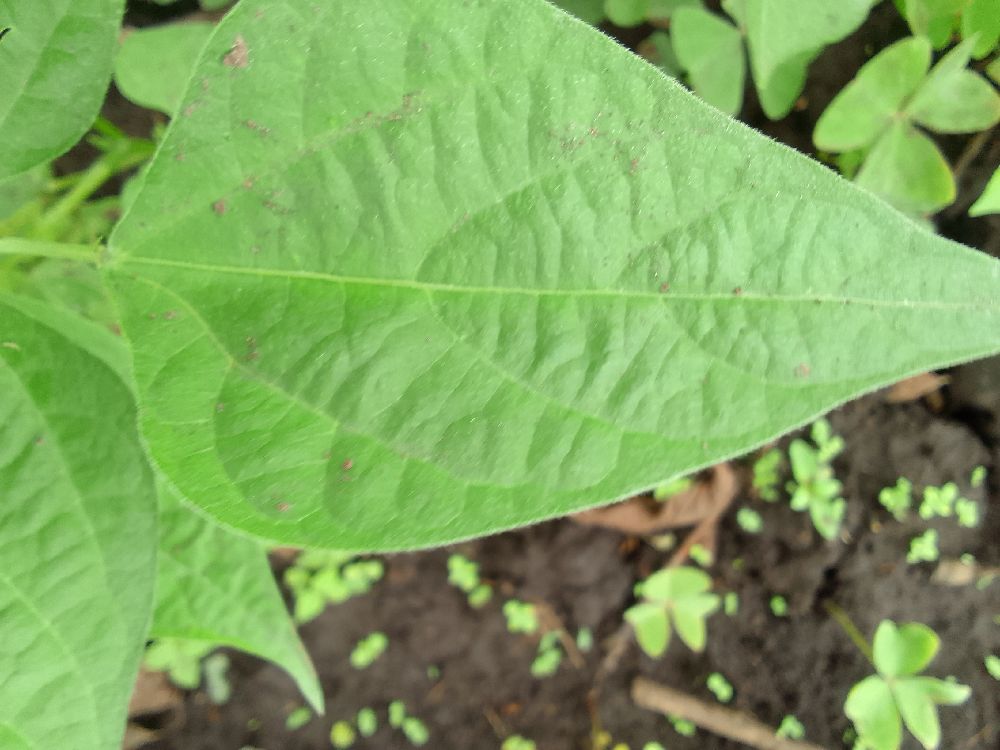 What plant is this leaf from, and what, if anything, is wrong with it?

common bean, healthy
